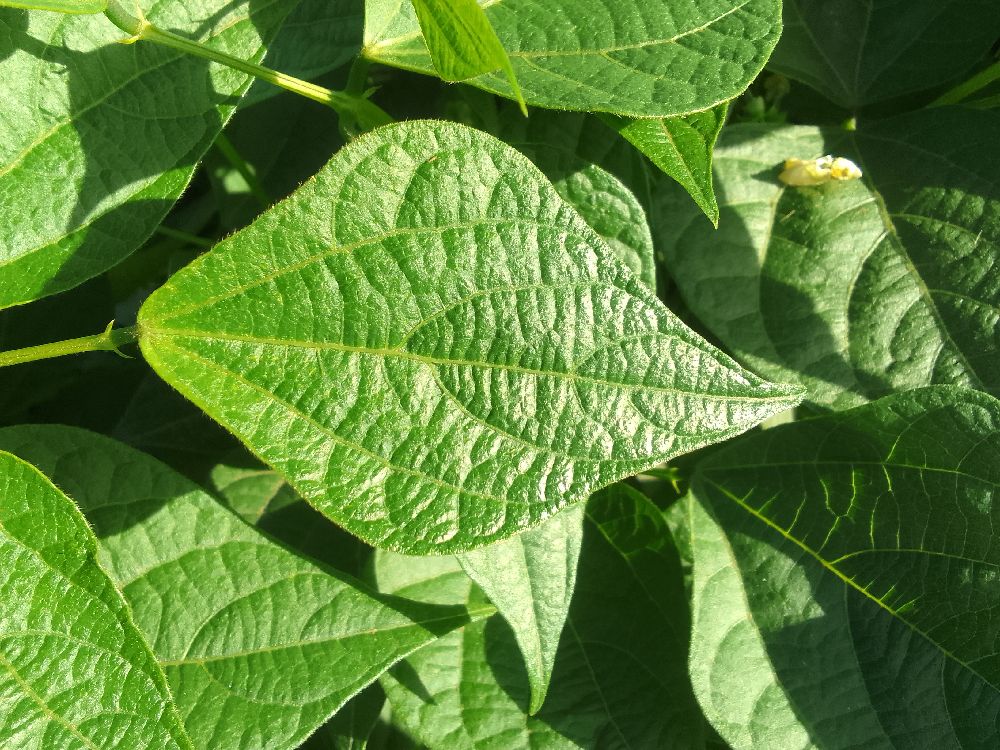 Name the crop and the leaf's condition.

common bean, healthy
